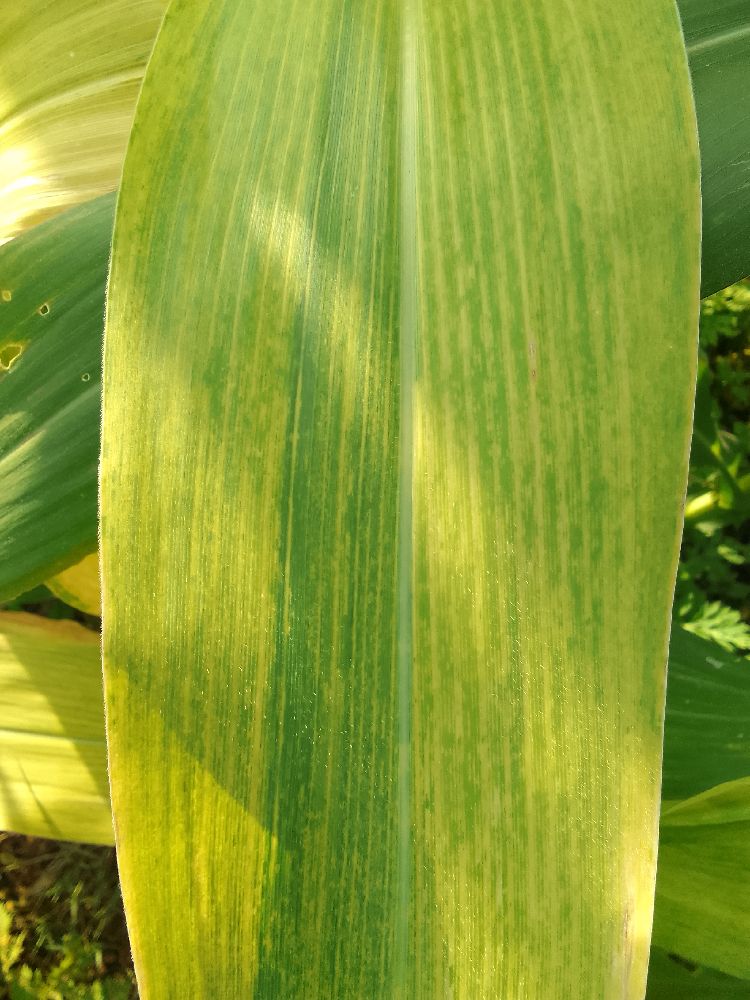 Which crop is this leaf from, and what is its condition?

maize, maize lethal necrosis
